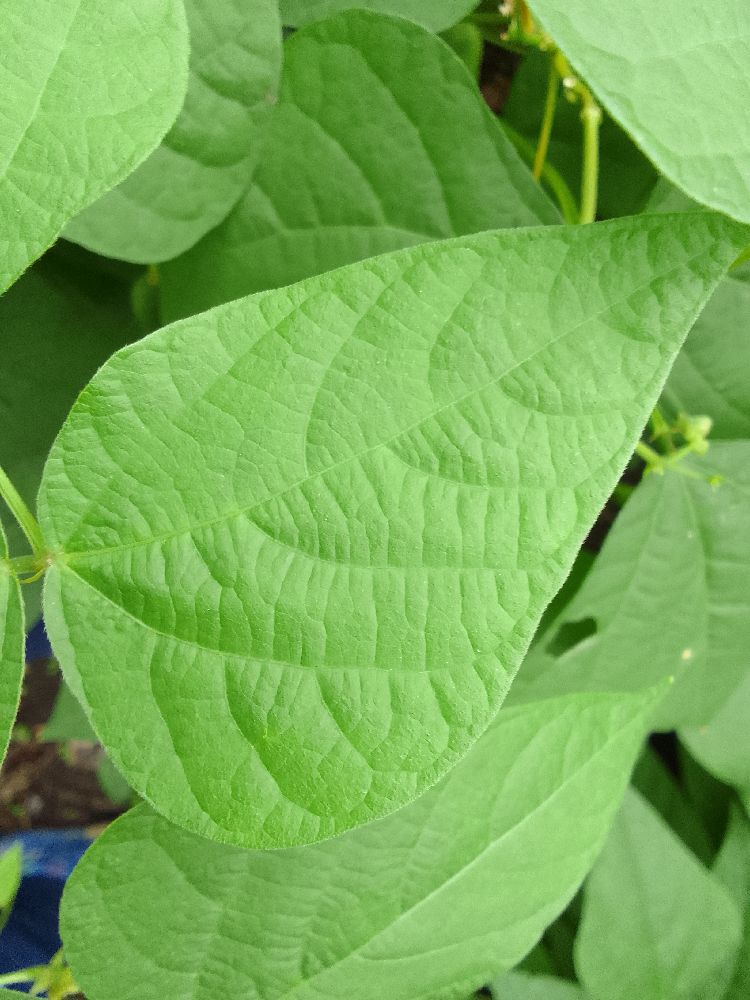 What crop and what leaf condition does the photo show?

common bean, healthy
